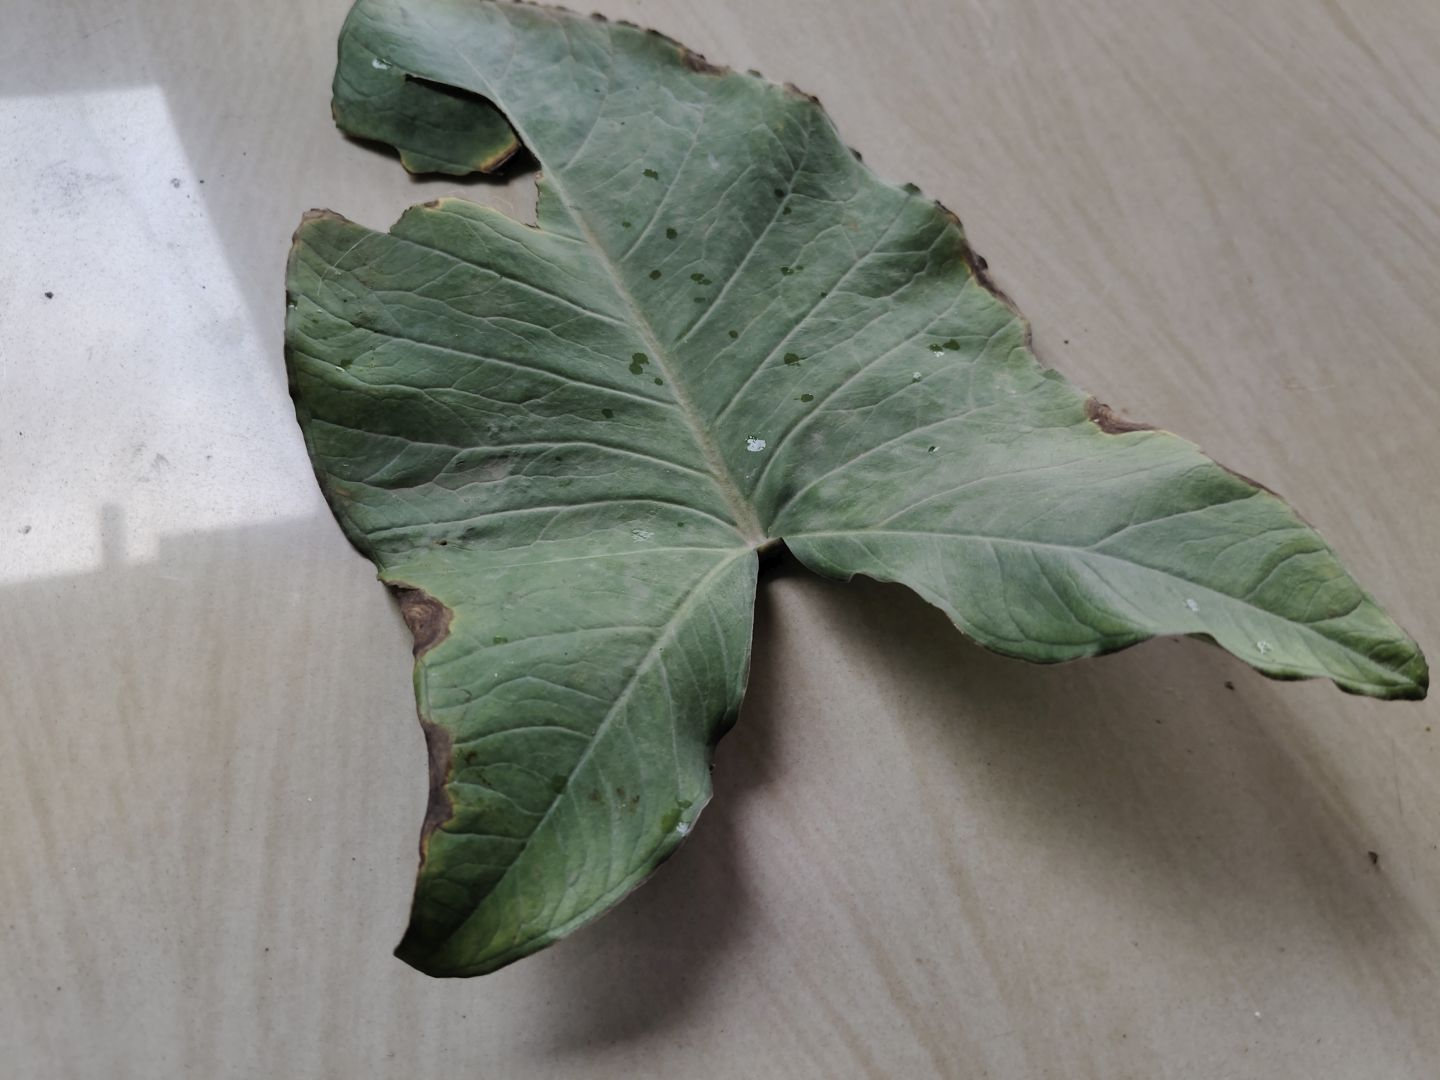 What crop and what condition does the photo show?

taro, leaf blight
